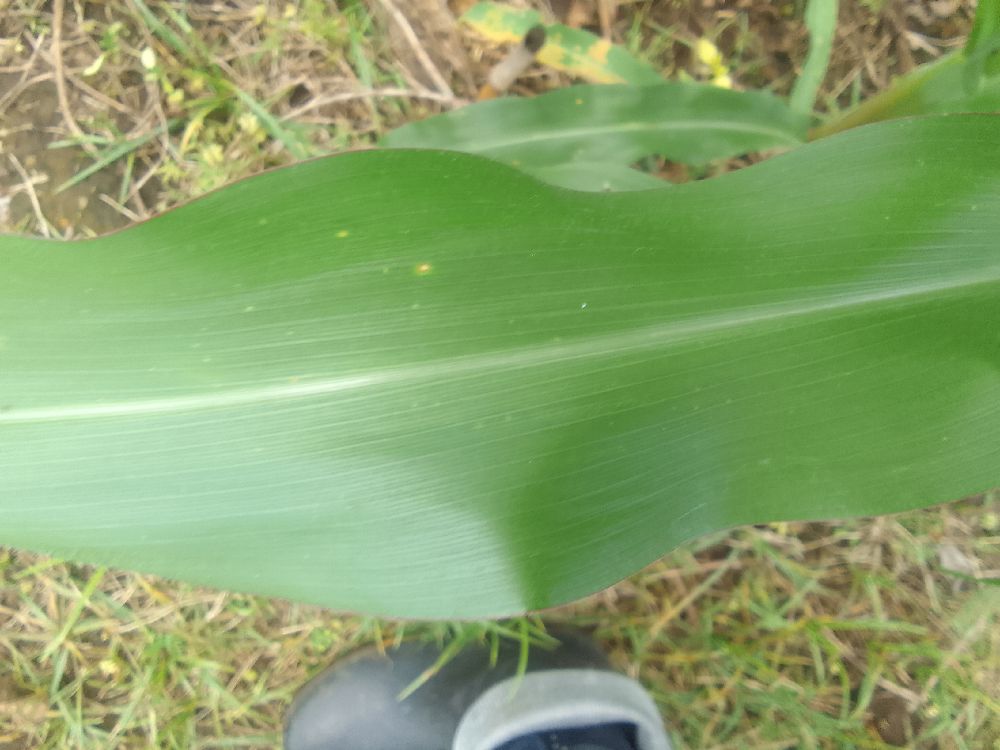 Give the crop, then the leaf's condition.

maize, healthy
